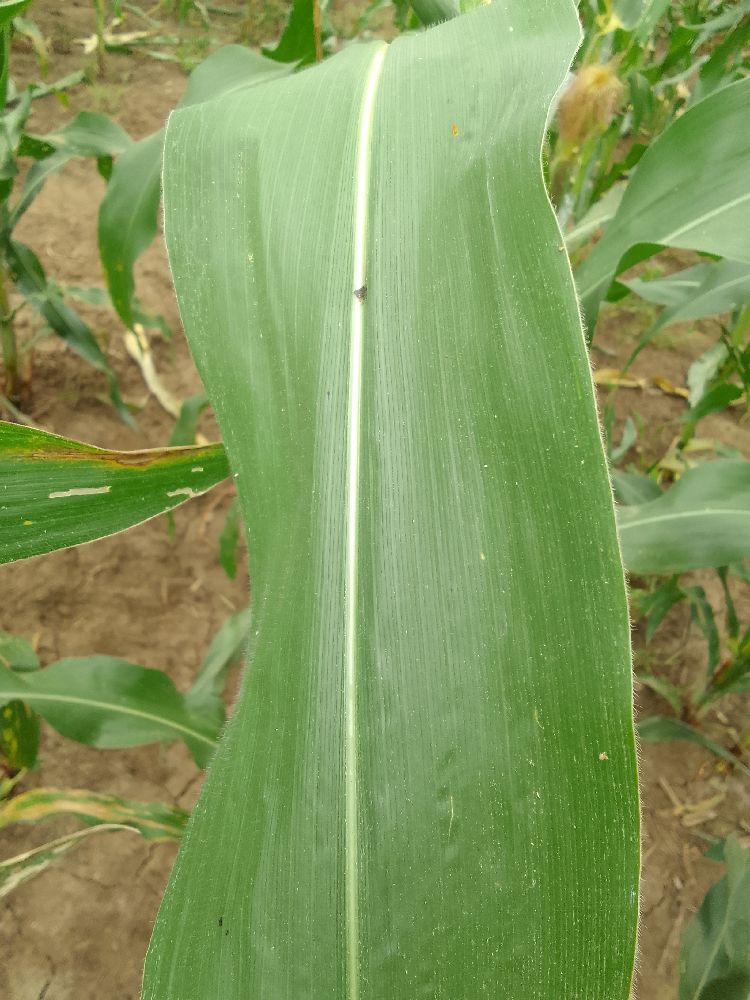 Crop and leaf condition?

maize, healthy
